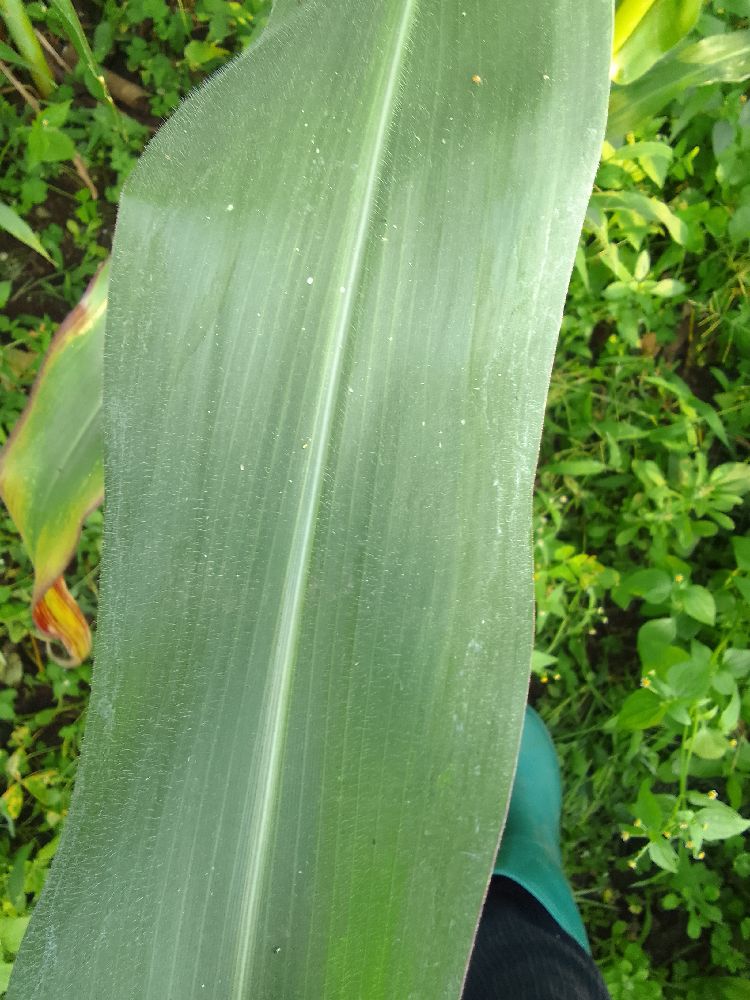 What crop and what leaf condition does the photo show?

maize, healthy
